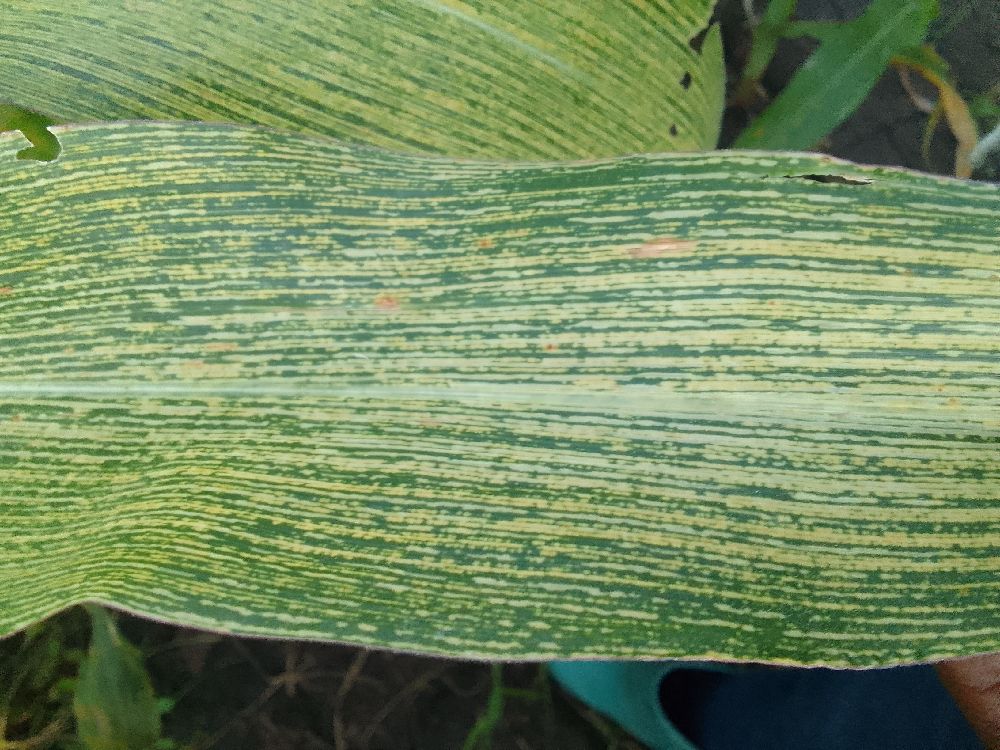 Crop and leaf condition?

maize, maize streak virus
